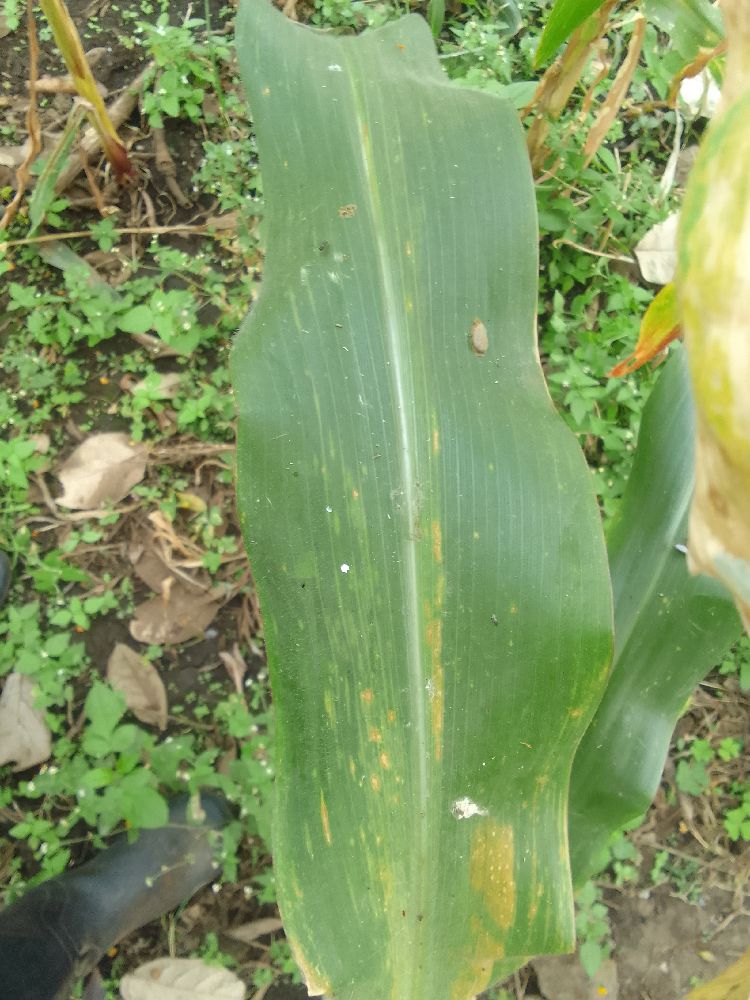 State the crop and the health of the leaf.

maize, maize lethal necrosis
